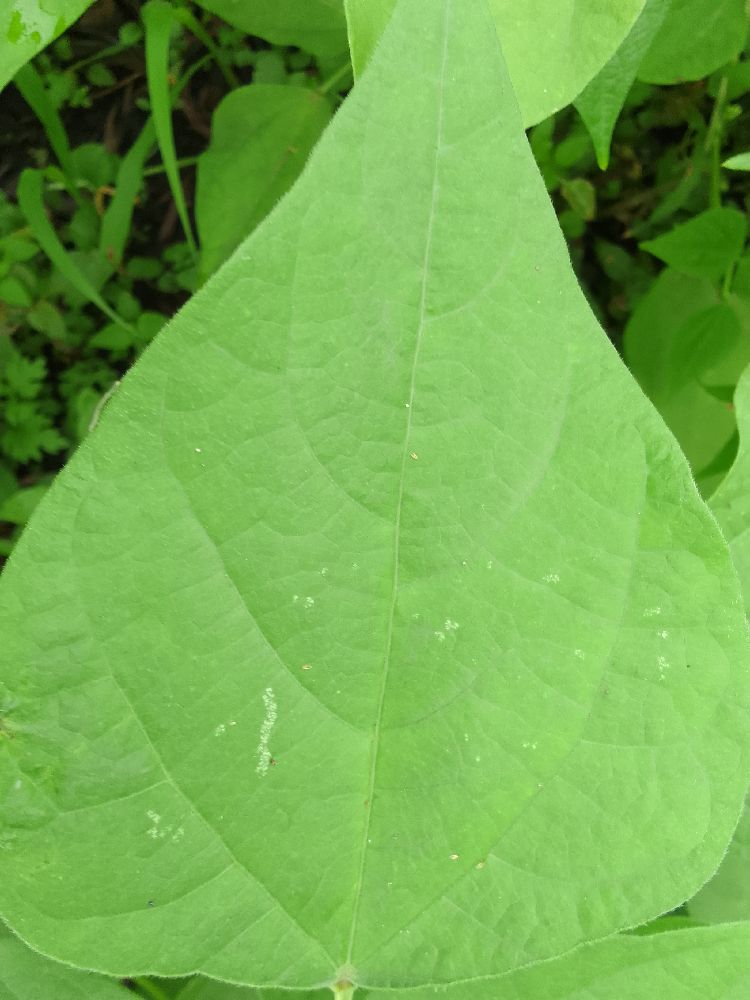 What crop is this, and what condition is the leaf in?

common bean, healthy
